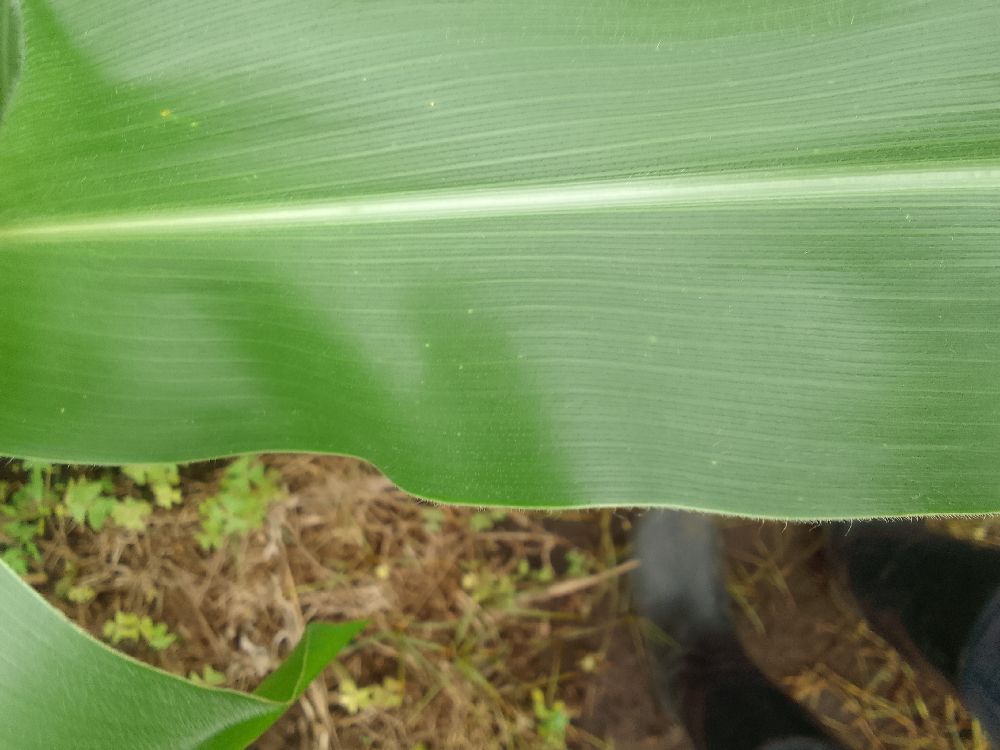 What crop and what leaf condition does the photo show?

maize, healthy
